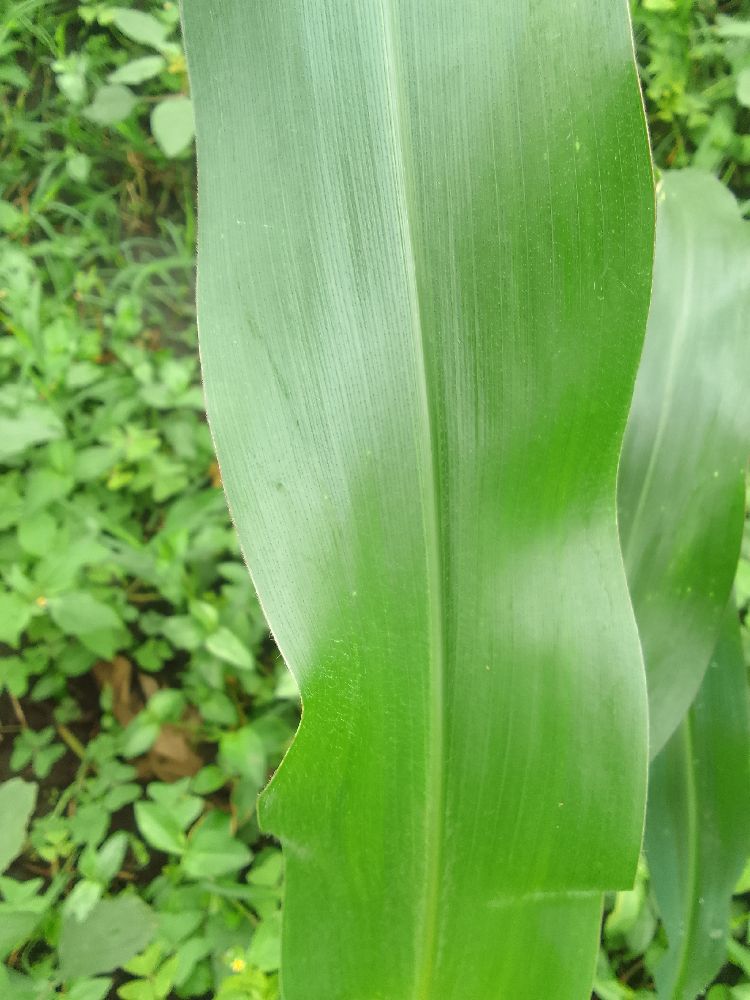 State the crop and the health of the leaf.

maize, healthy
